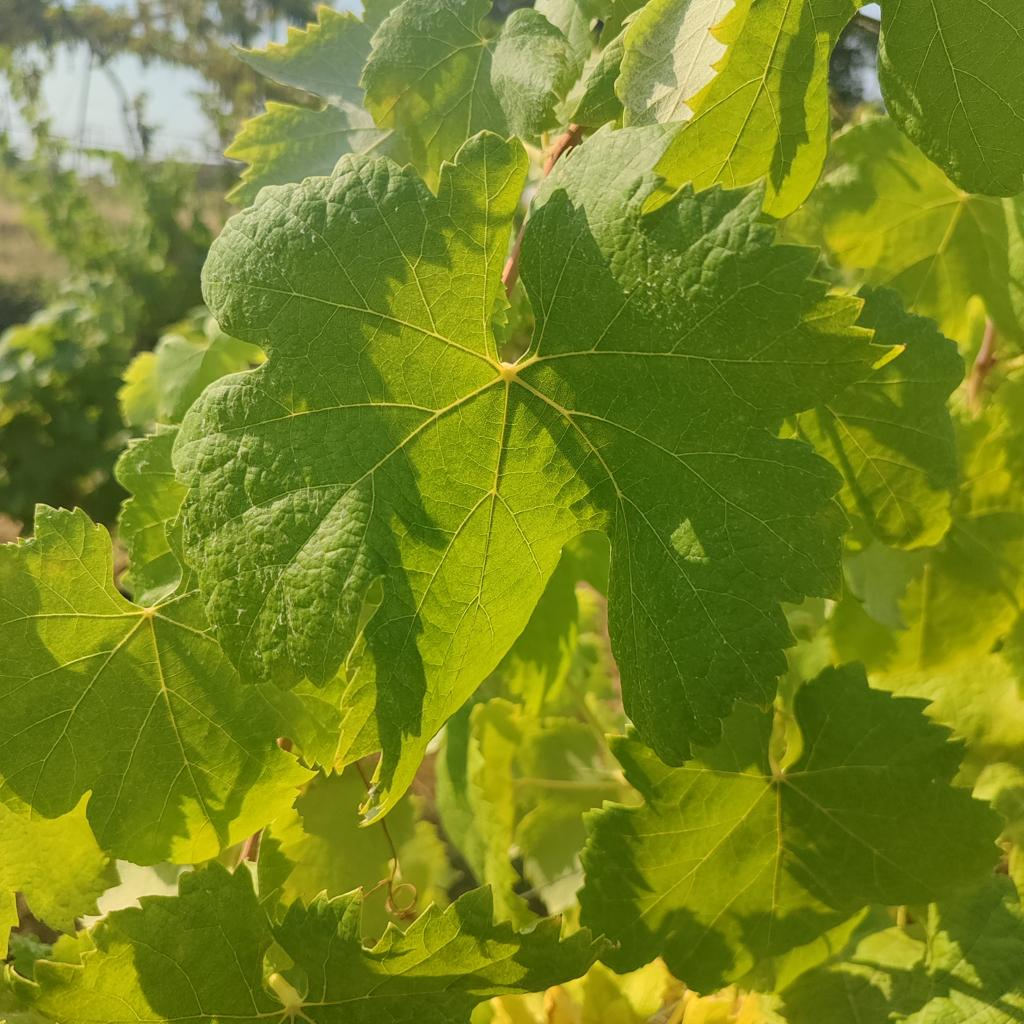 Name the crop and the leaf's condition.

grapevine, healthy
